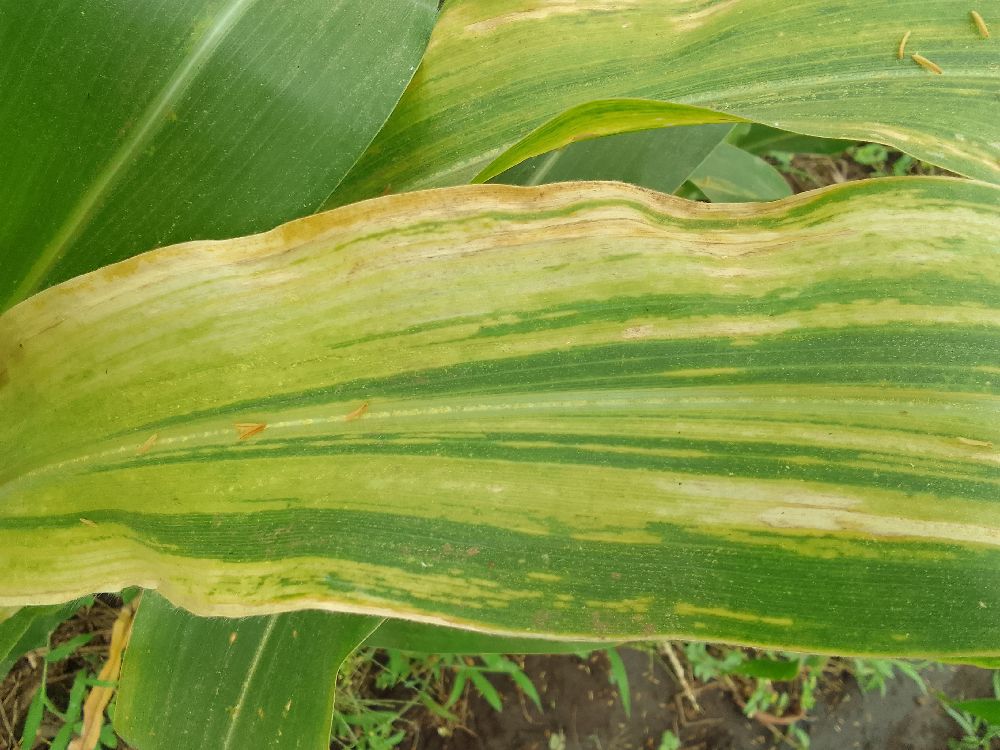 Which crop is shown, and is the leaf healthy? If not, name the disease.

maize, maize lethal necrosis
